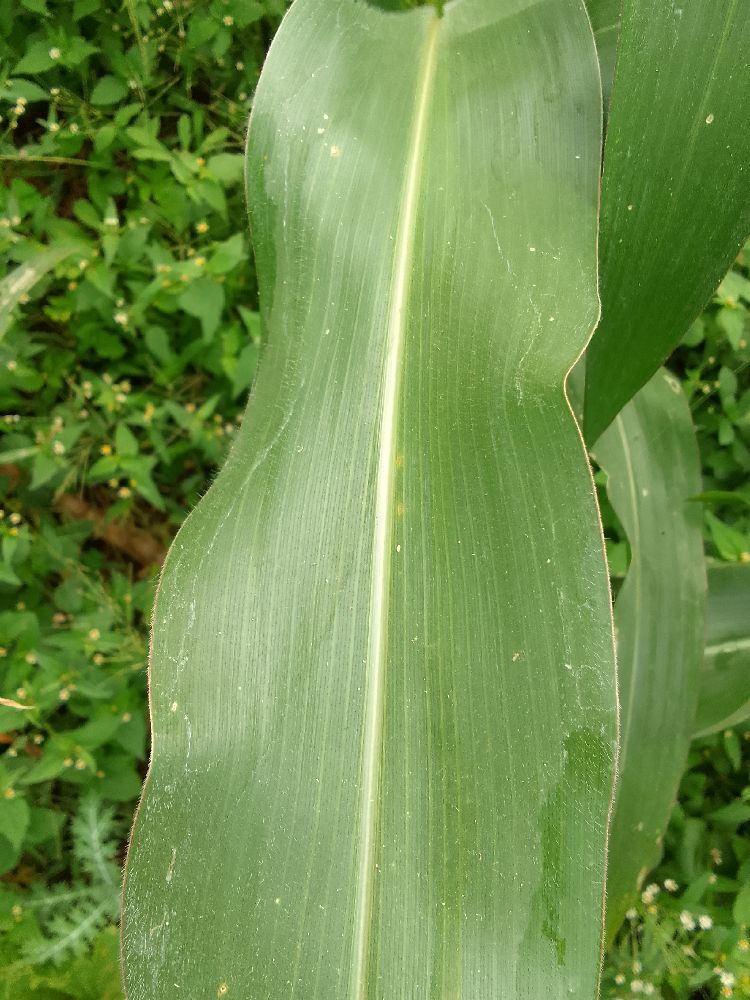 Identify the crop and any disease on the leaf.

maize, healthy
